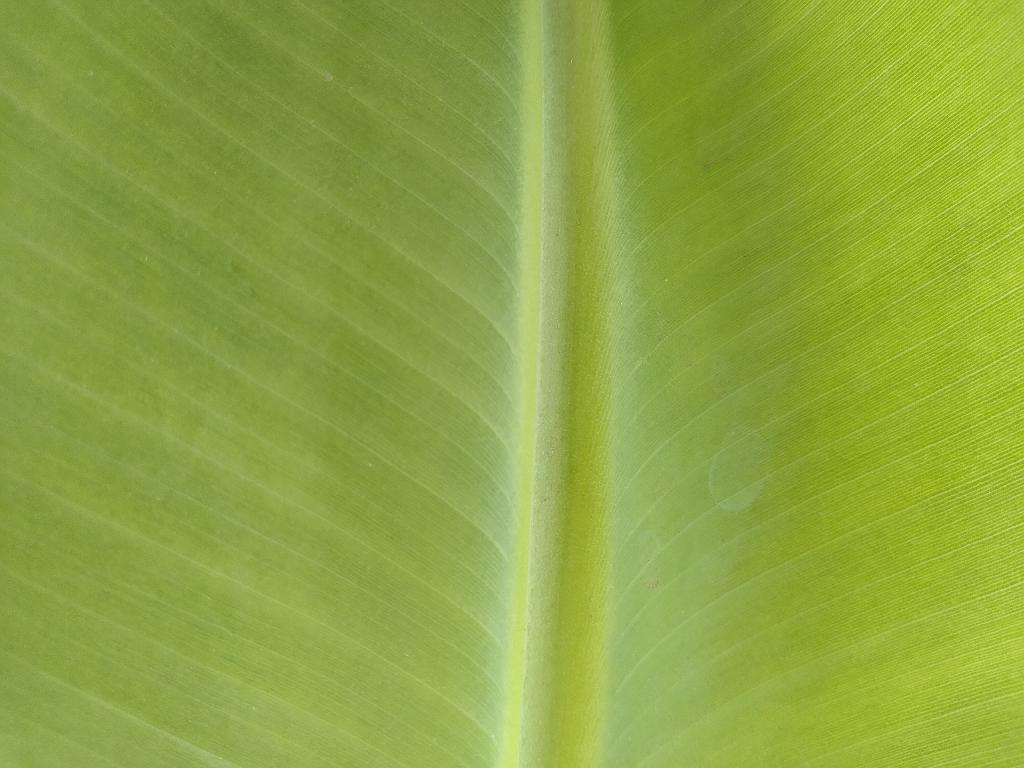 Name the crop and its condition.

banana, healthy
